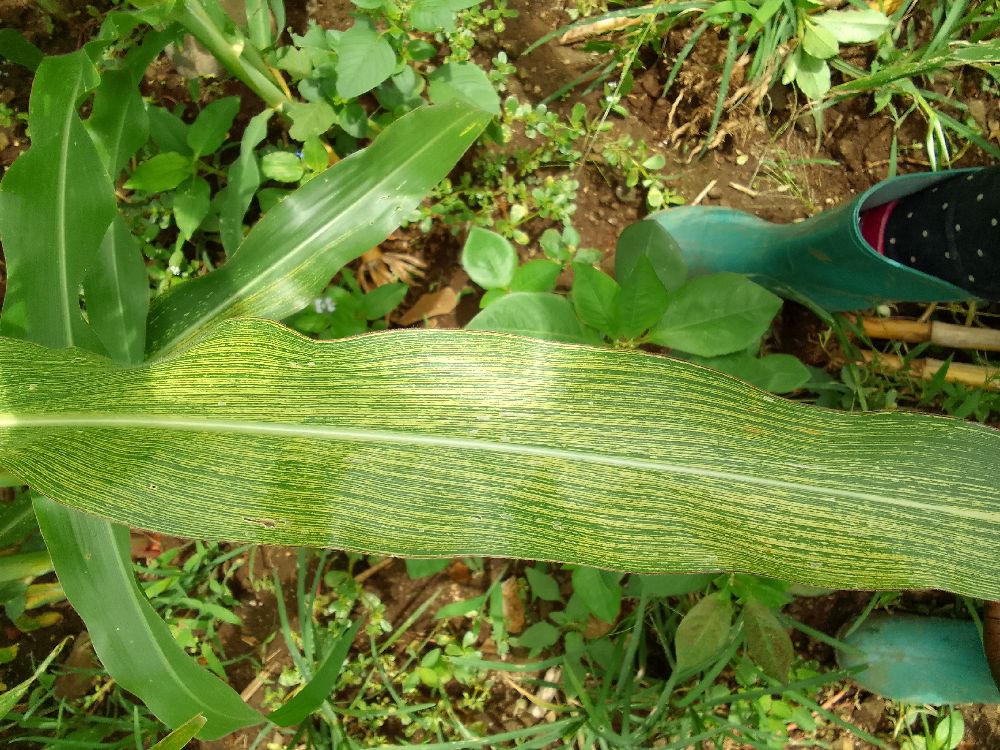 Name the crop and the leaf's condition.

maize, maize streak virus
